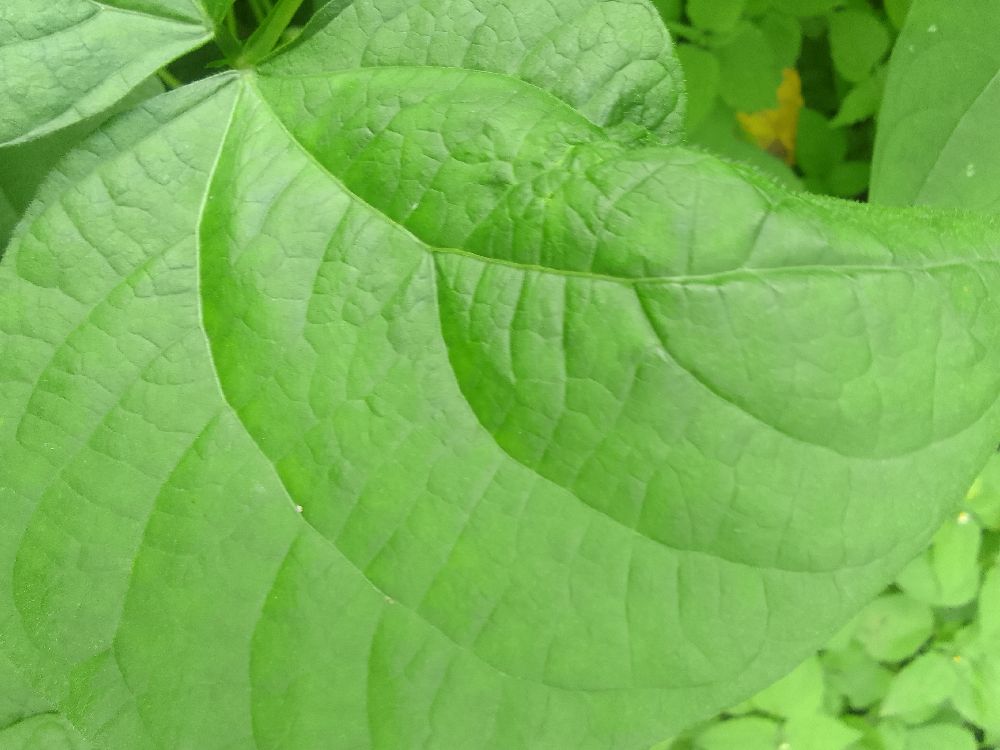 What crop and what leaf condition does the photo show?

common bean, healthy
